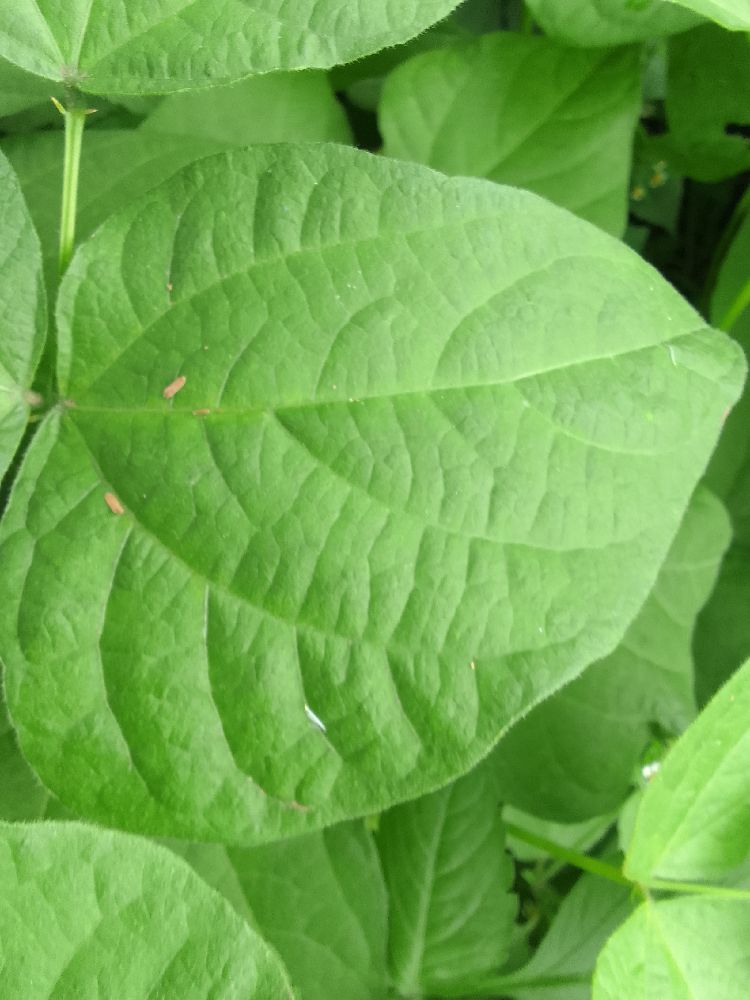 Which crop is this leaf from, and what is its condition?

common bean, healthy
